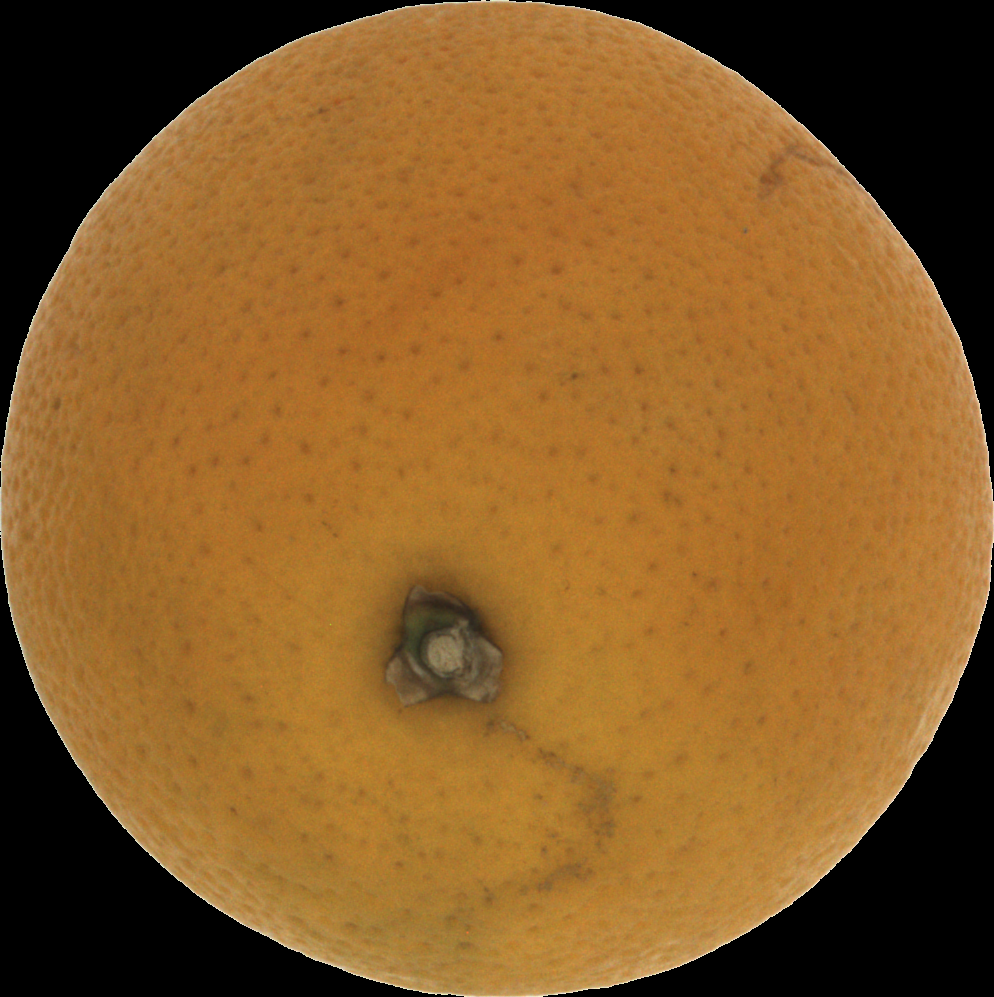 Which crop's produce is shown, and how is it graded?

orange, bad
